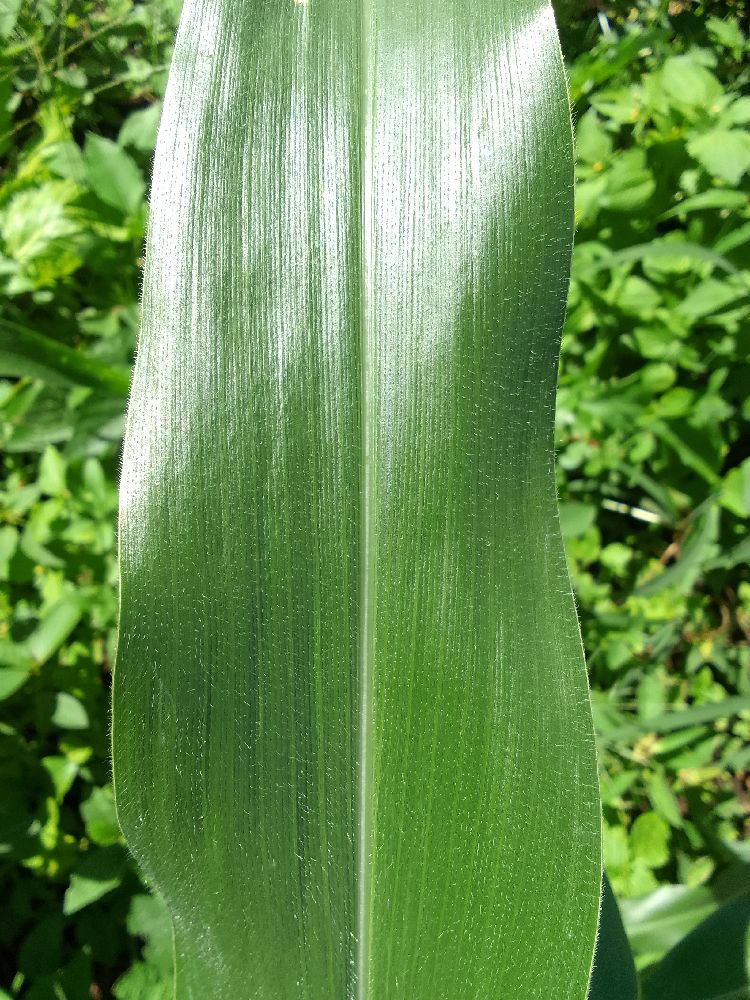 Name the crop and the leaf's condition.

maize, healthy
